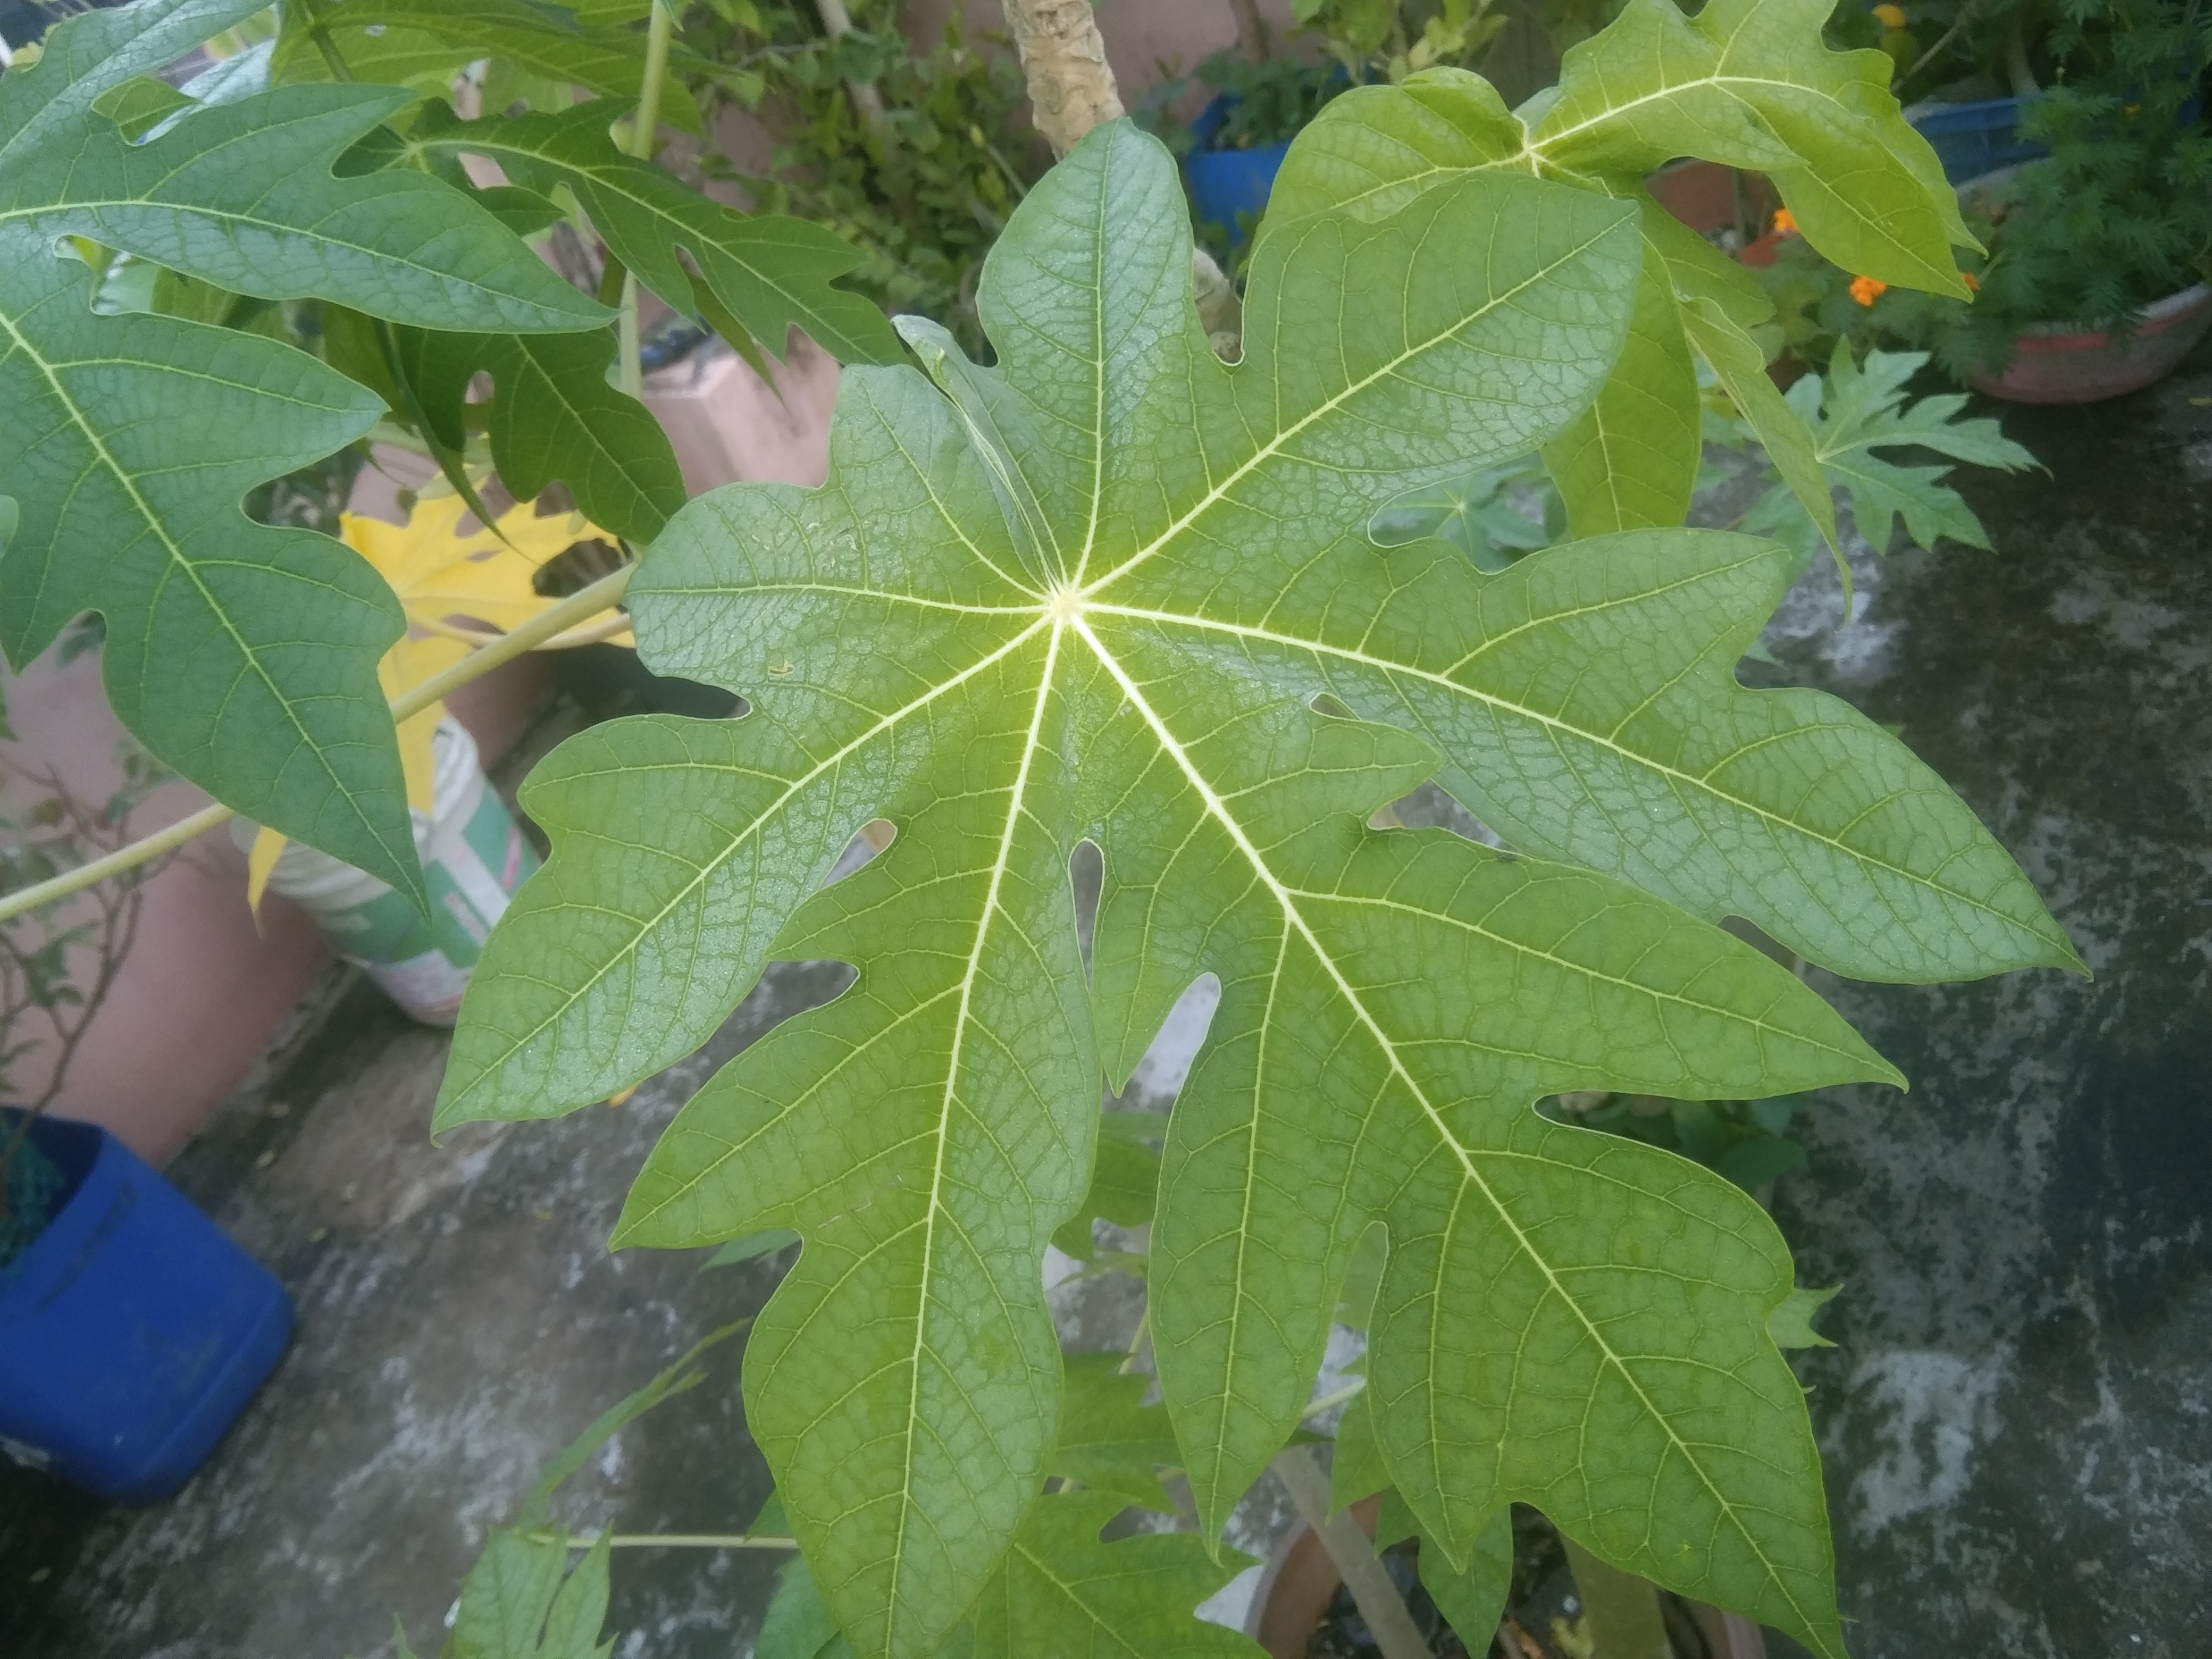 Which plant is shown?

papaya
